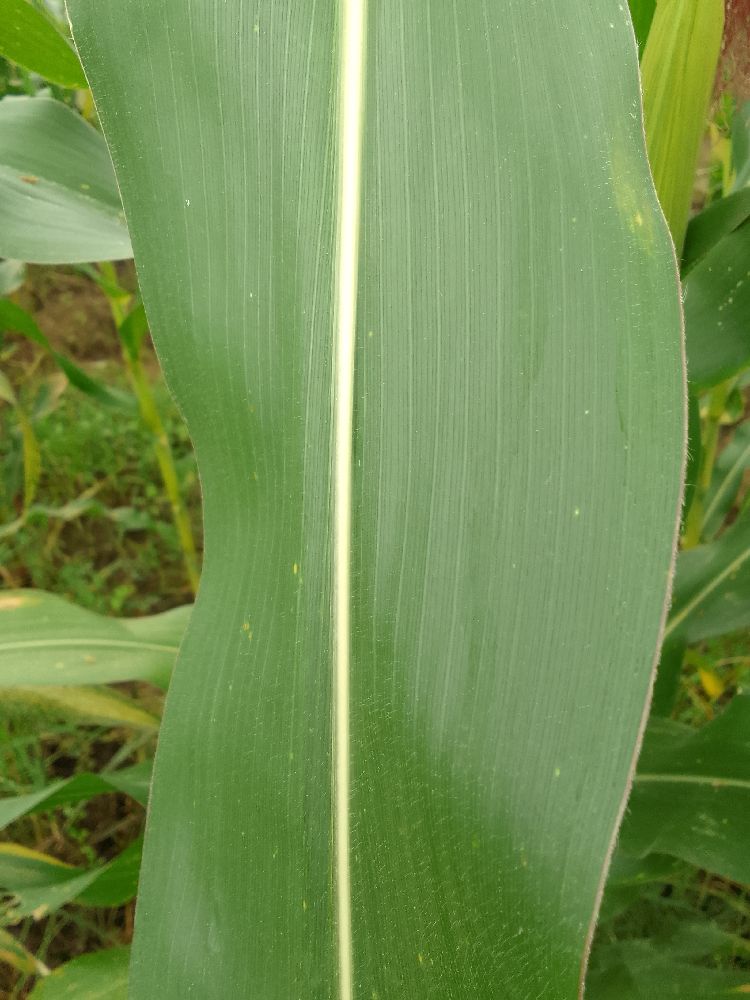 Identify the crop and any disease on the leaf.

maize, healthy
